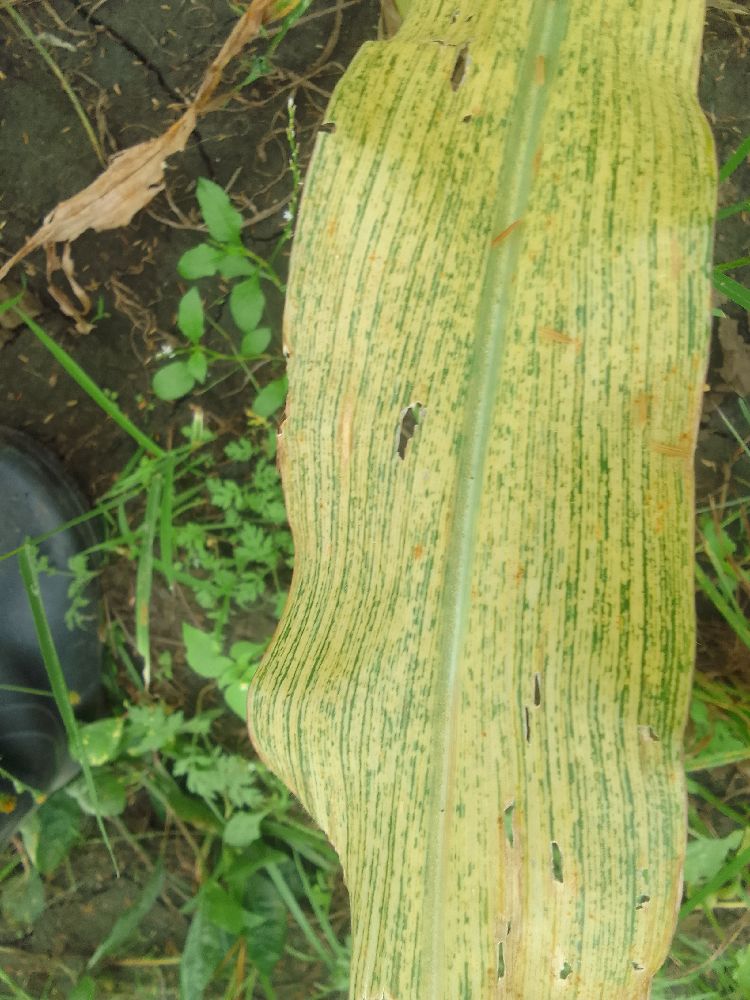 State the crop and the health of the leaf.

maize, maize streak virus
